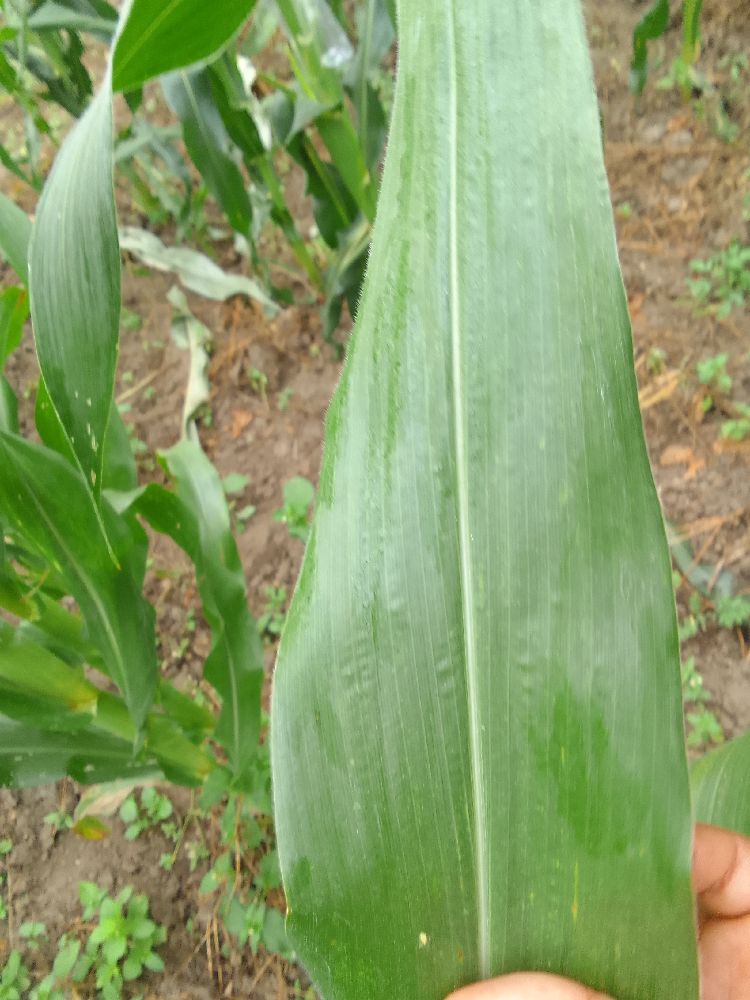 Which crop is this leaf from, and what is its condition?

maize, healthy
